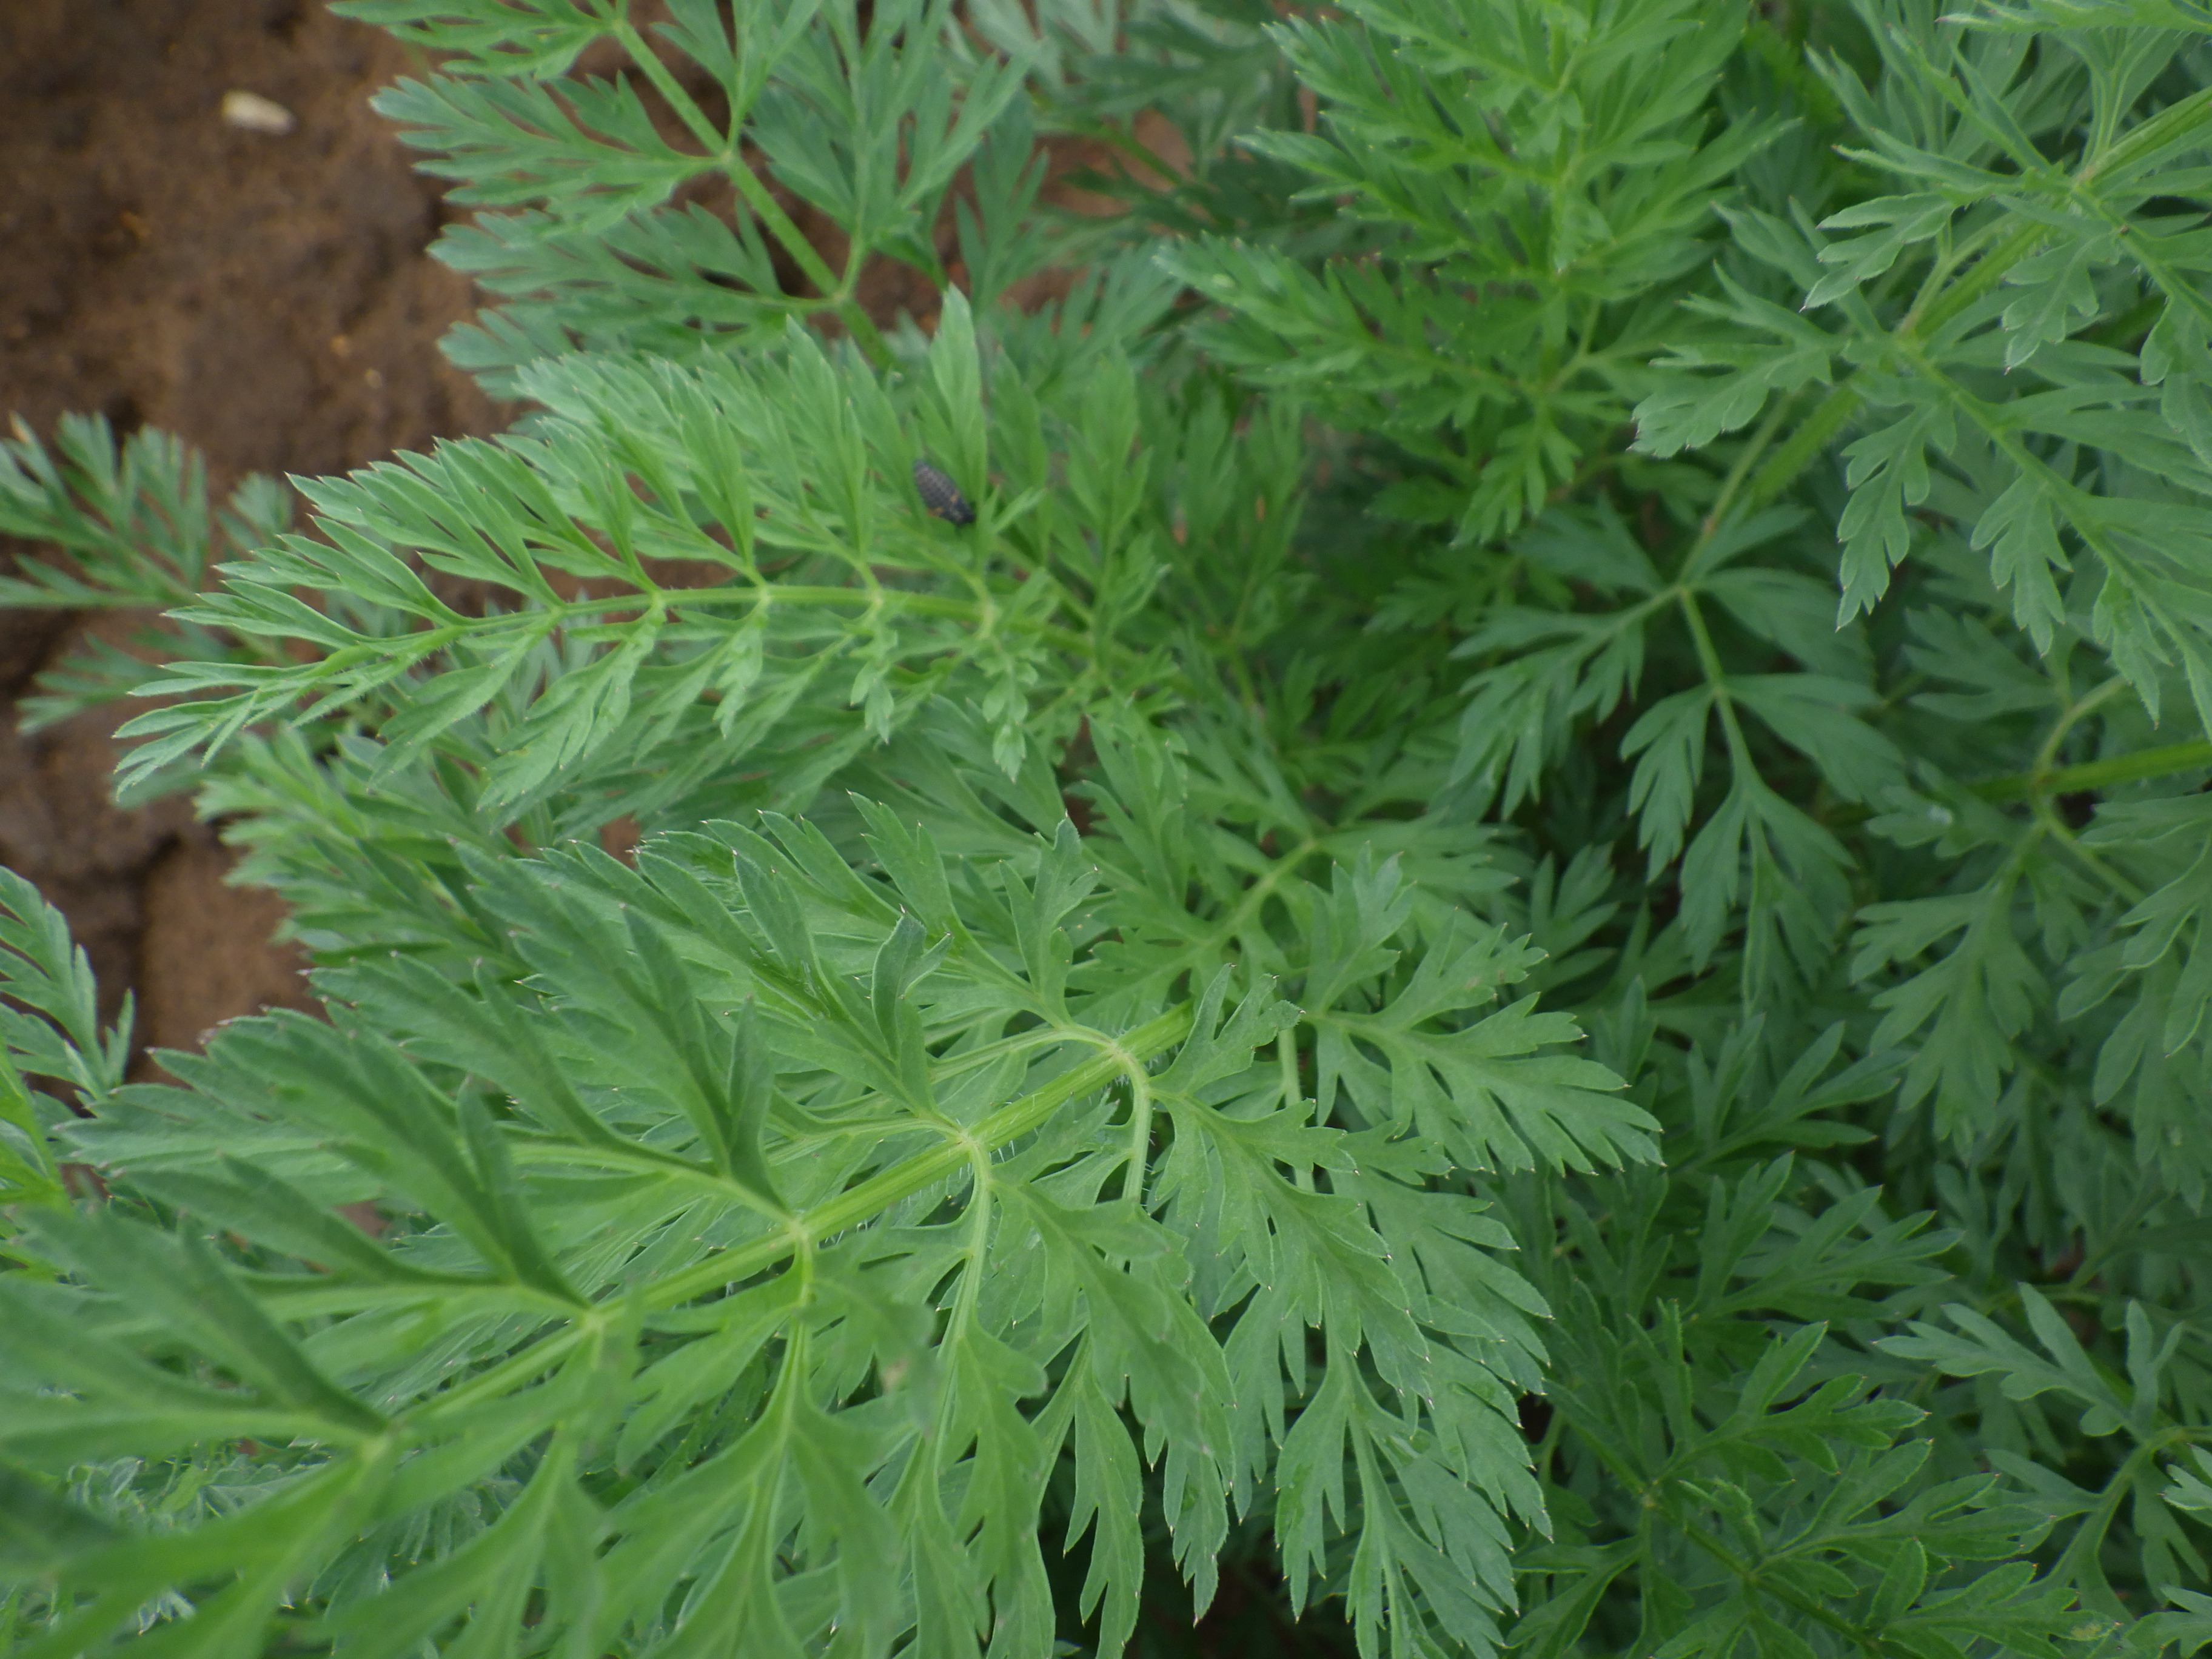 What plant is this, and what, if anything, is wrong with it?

carrot, ladybug
